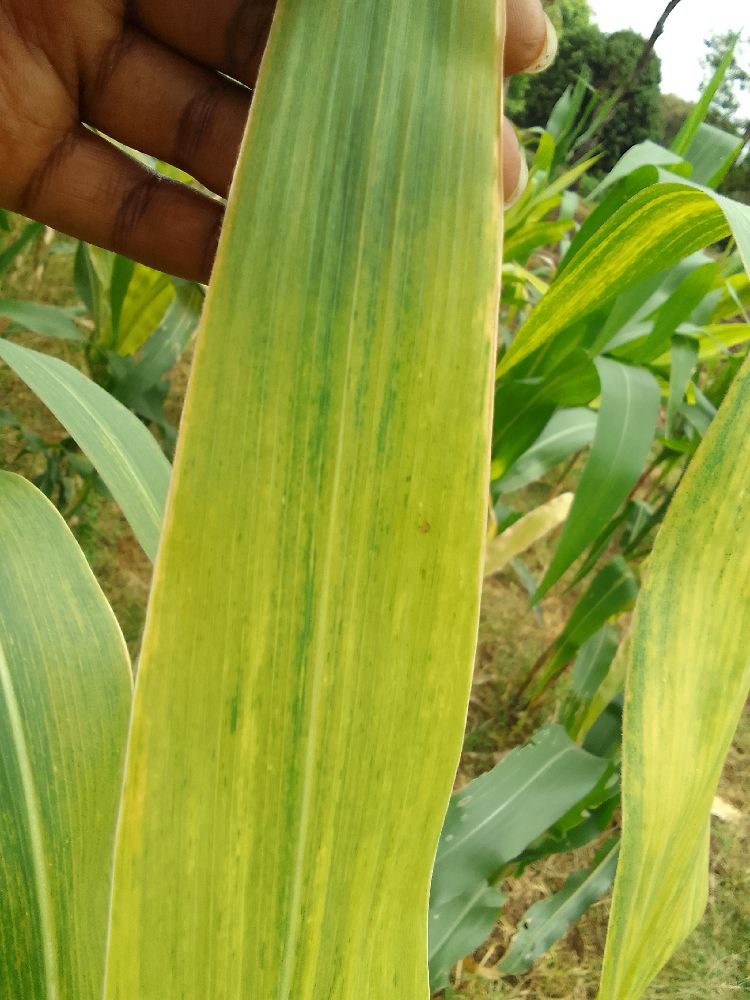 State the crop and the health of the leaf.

maize, maize lethal necrosis
